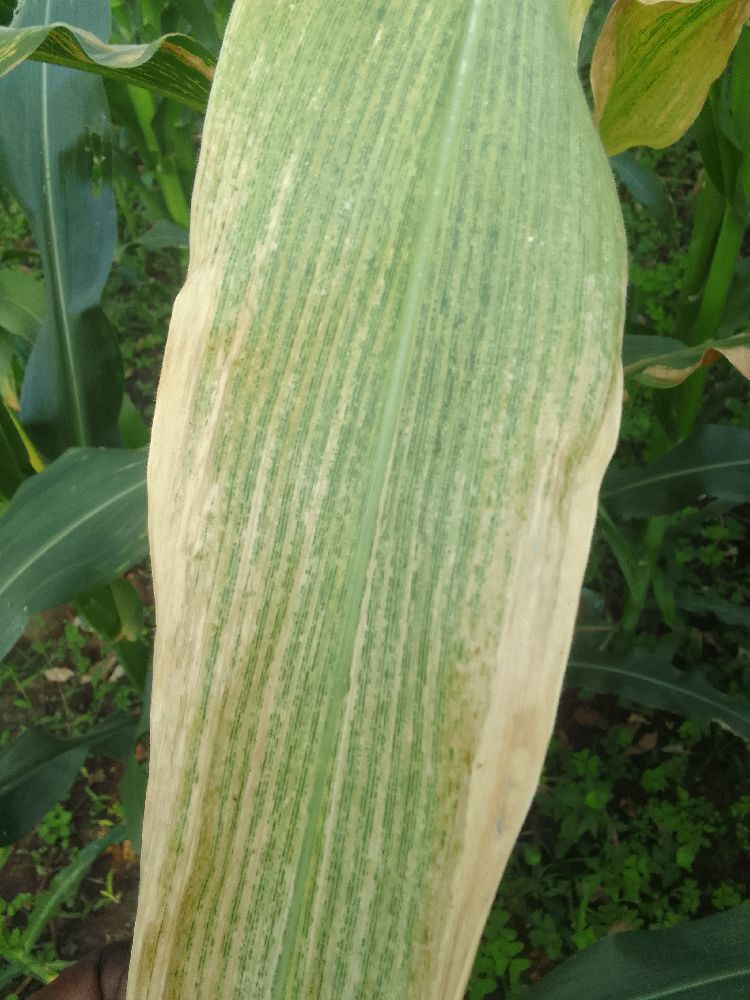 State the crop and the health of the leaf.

maize, maize lethal necrosis
